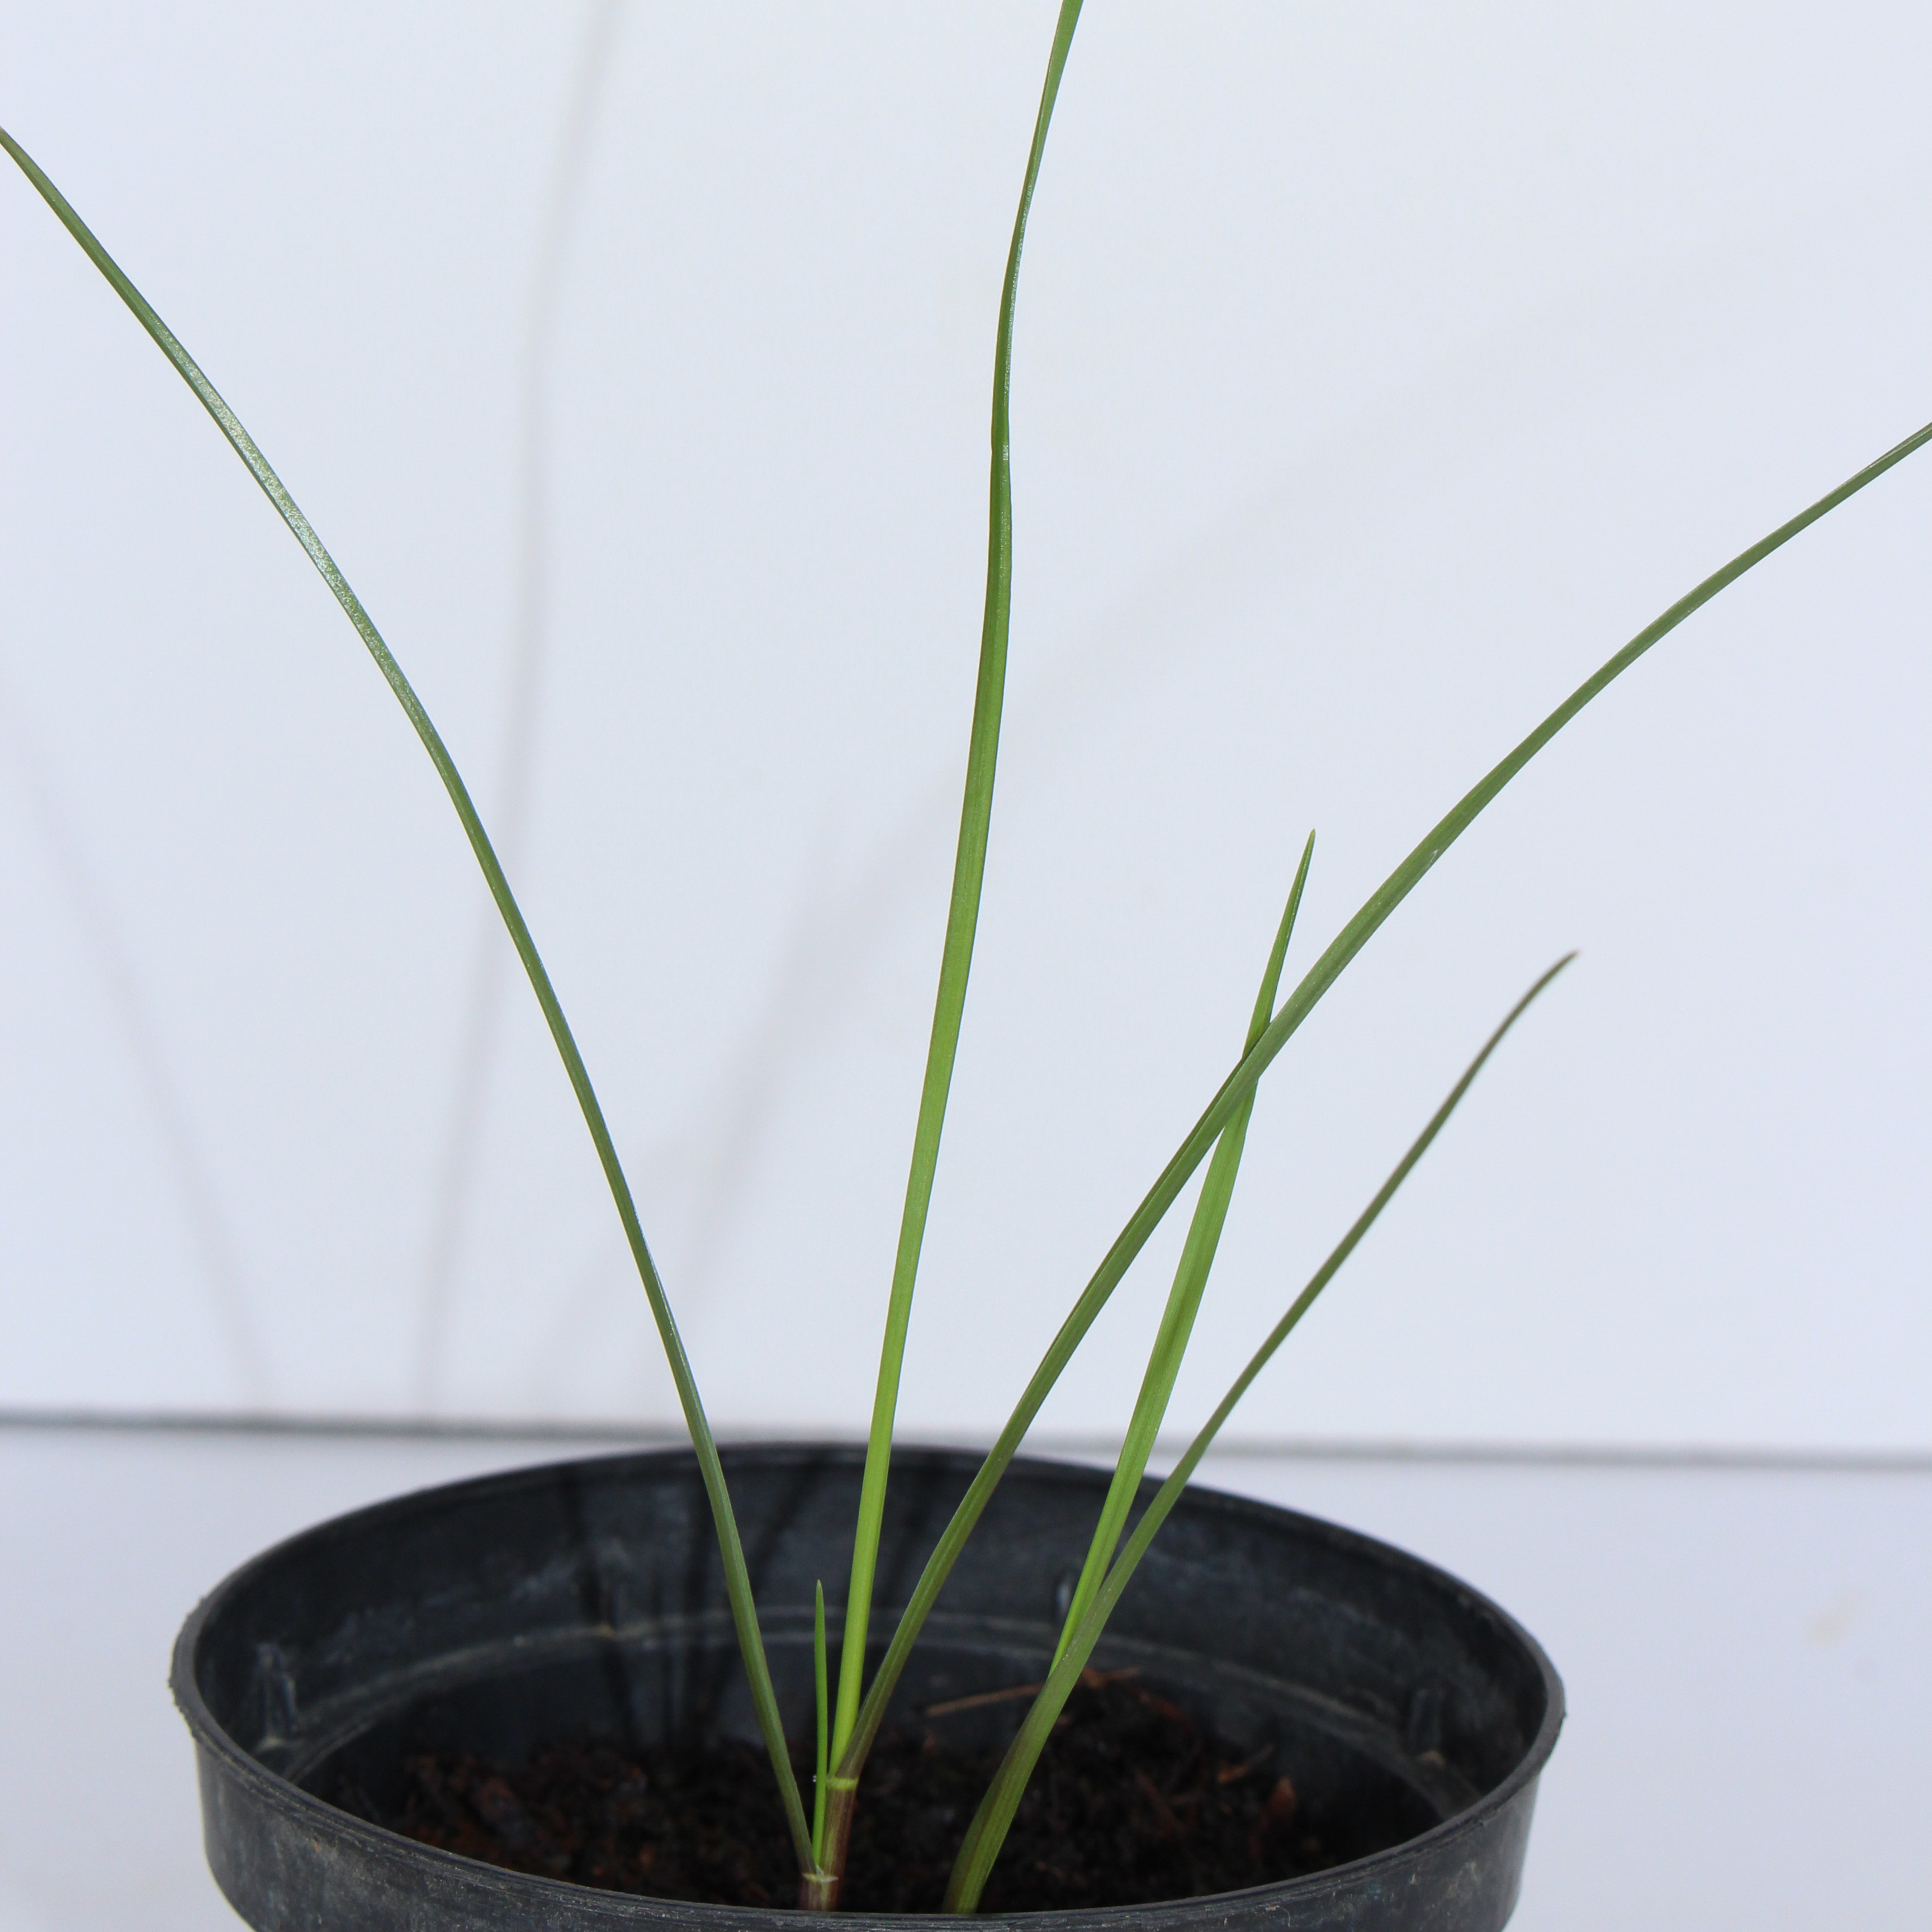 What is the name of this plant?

Lolium multiflorum
